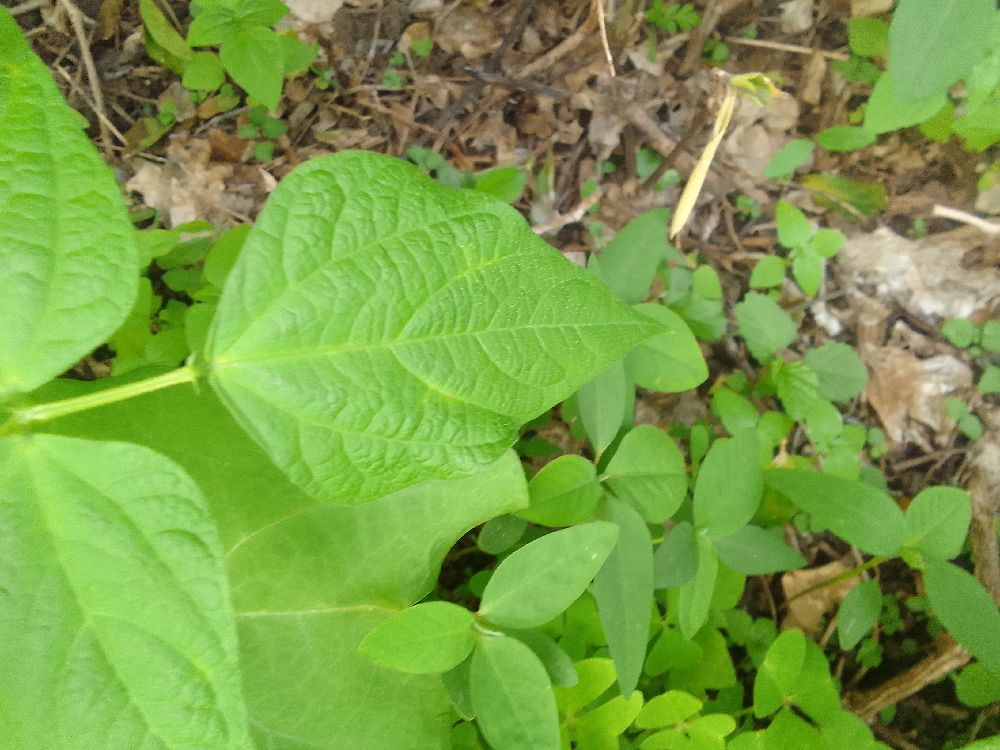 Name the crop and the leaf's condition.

common bean, healthy
